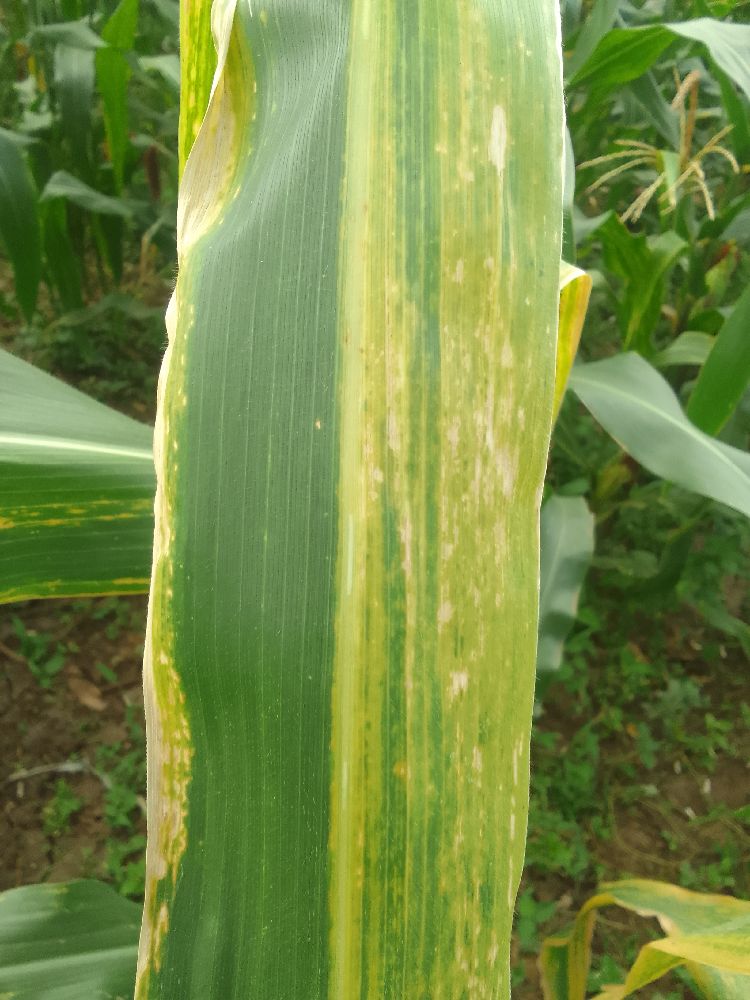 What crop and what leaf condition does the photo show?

maize, maize lethal necrosis
